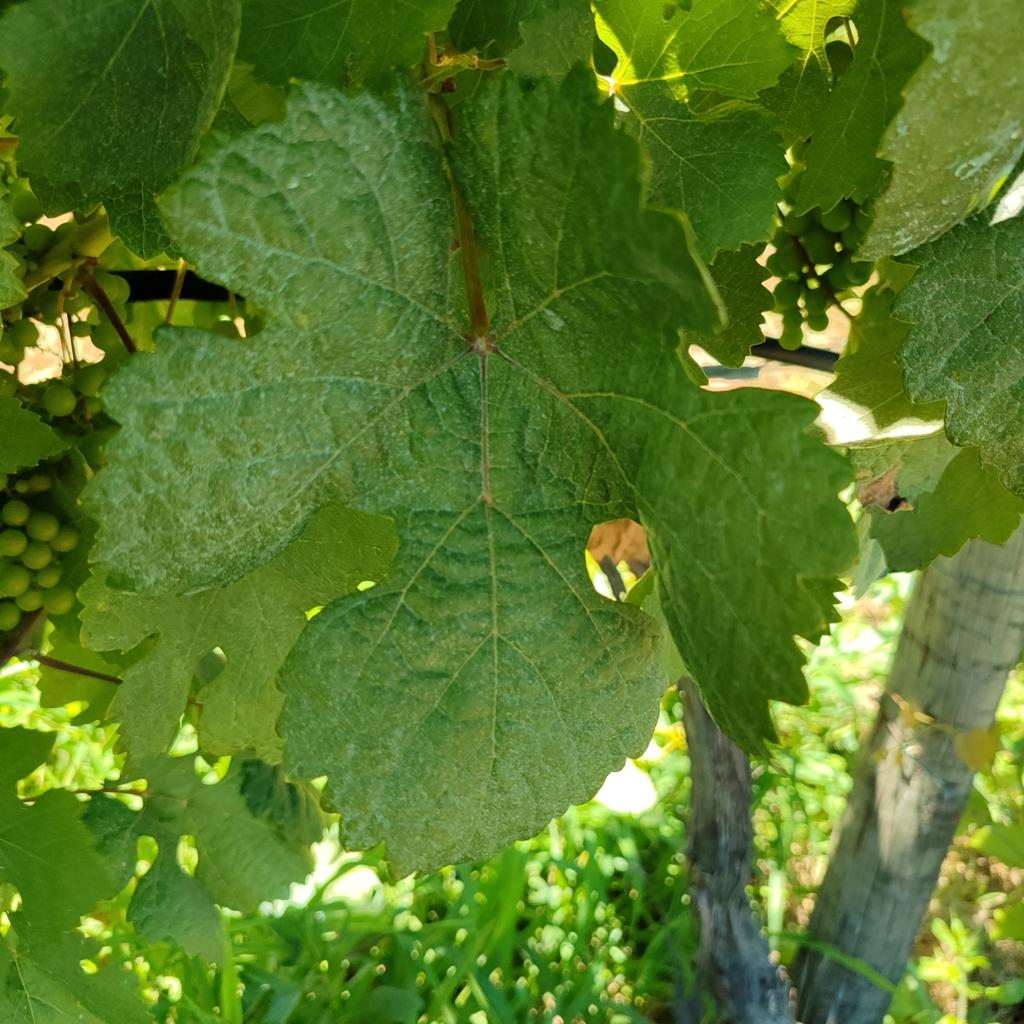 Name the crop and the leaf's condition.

grapevine, healthy
